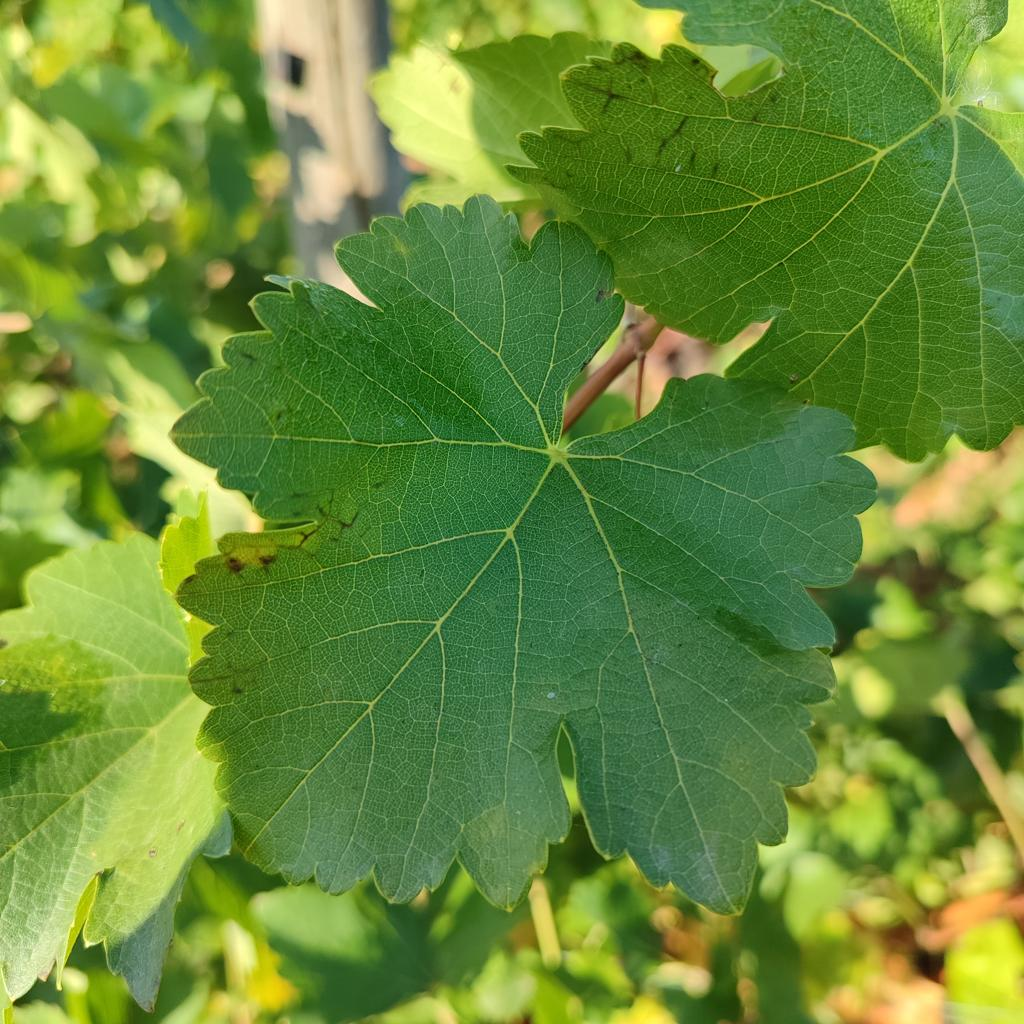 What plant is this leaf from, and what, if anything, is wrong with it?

grapevine, powdery mildew
